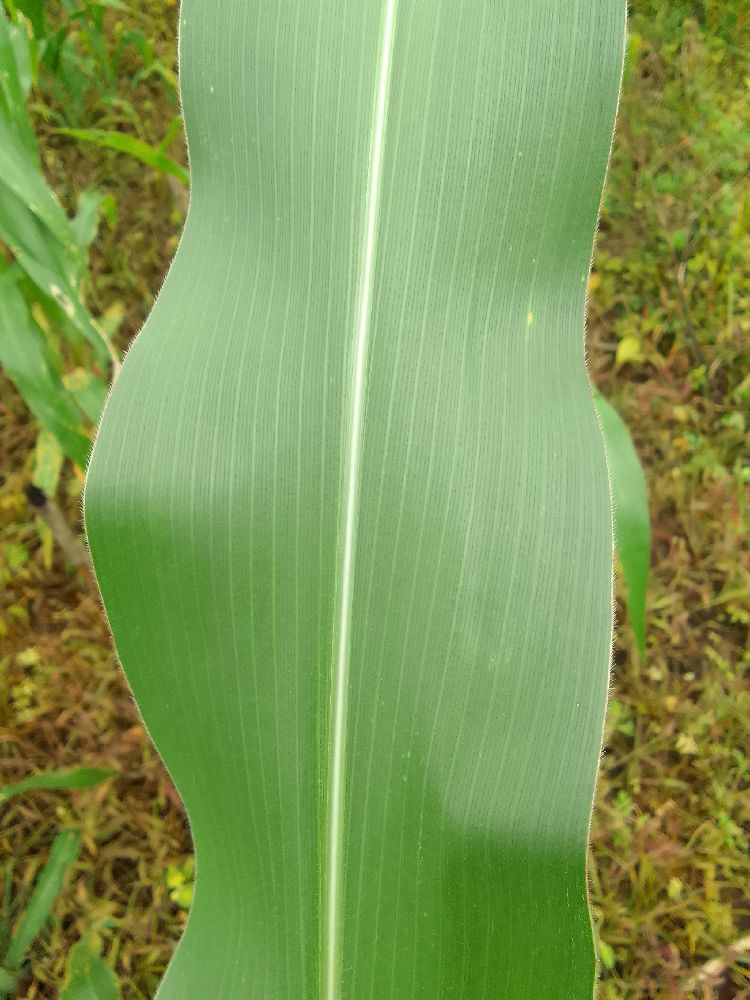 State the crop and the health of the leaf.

maize, healthy
